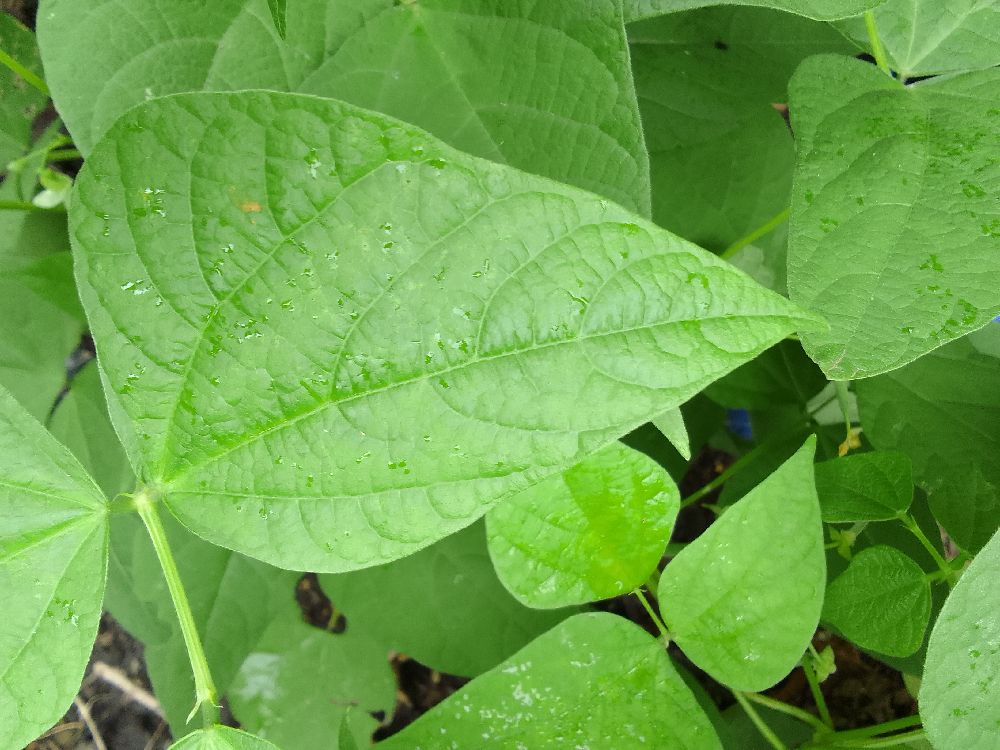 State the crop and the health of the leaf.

common bean, healthy
